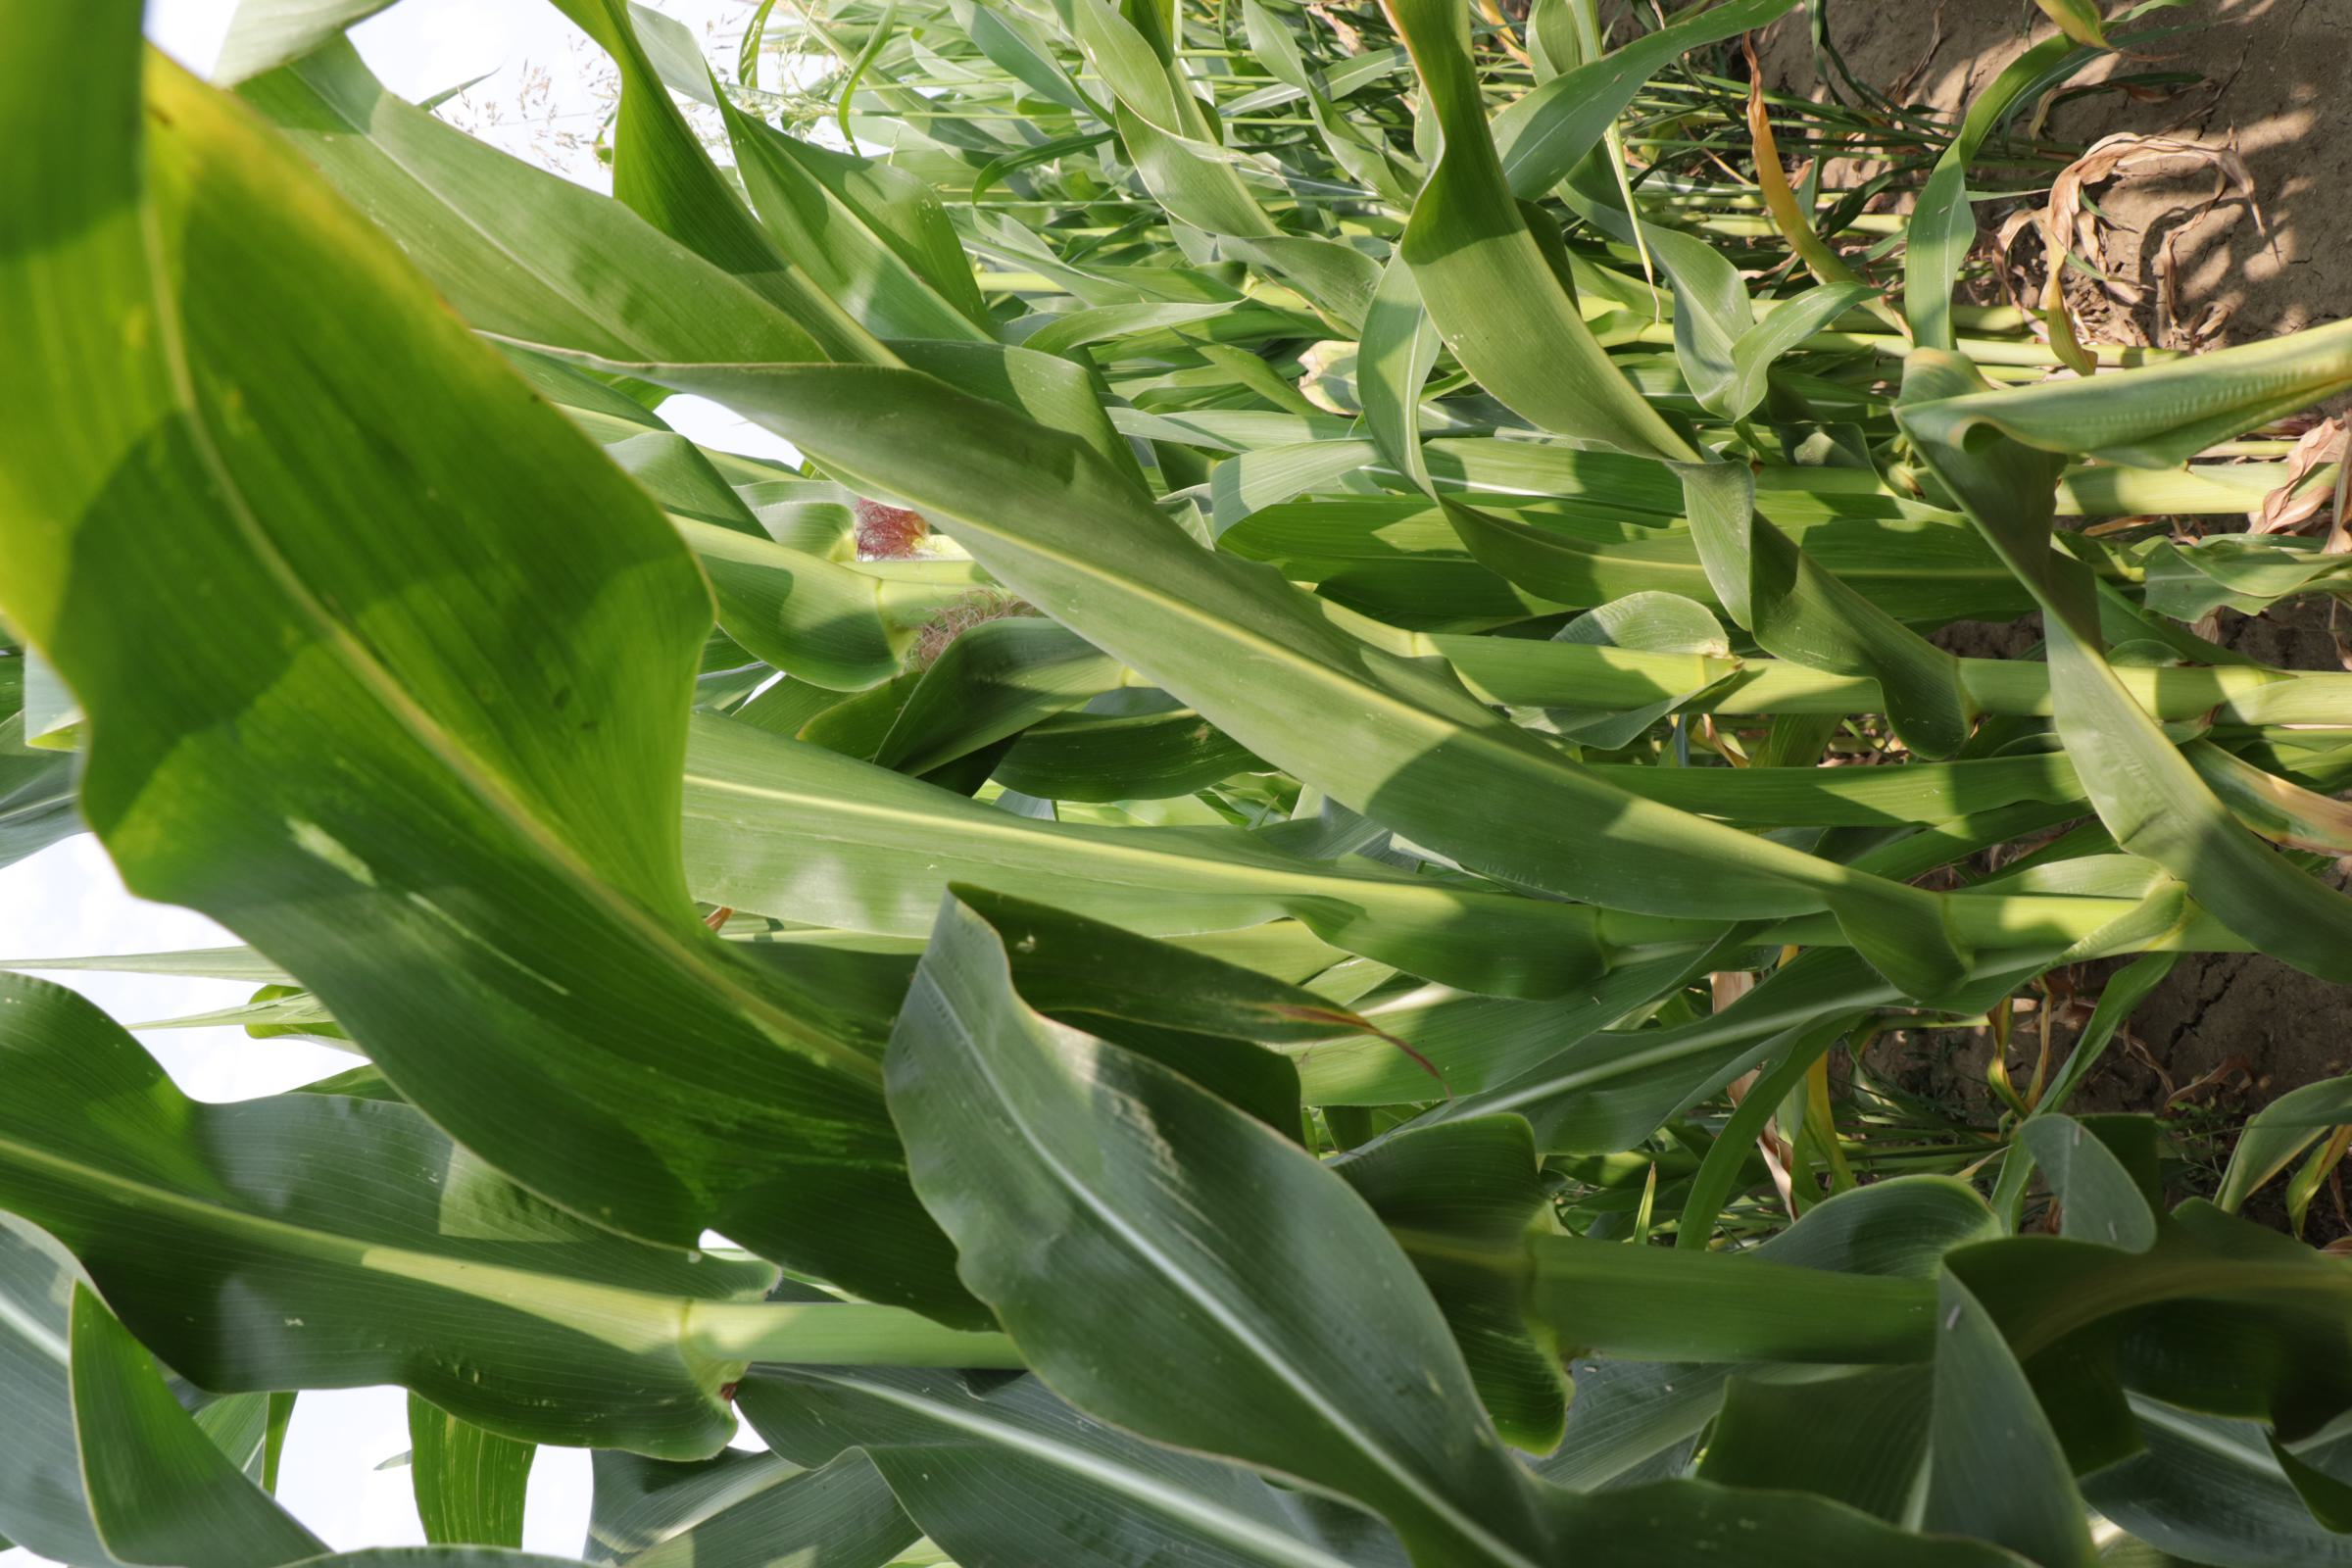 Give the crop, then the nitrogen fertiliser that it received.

maize, full nitrogen fertilisation
